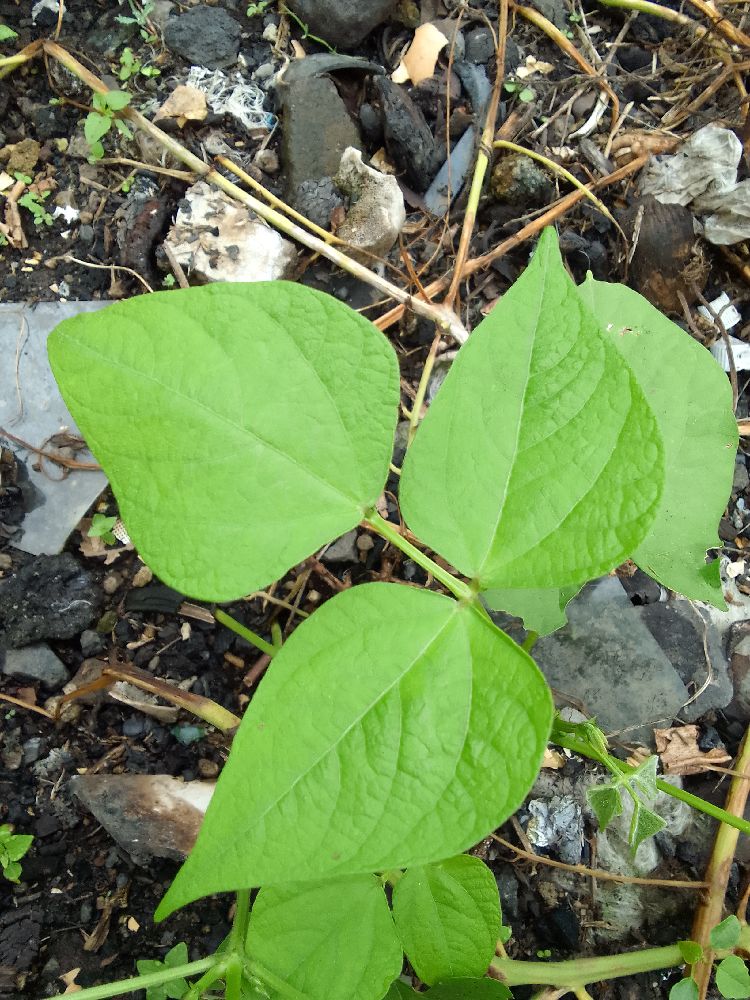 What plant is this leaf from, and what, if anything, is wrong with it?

common bean, healthy
